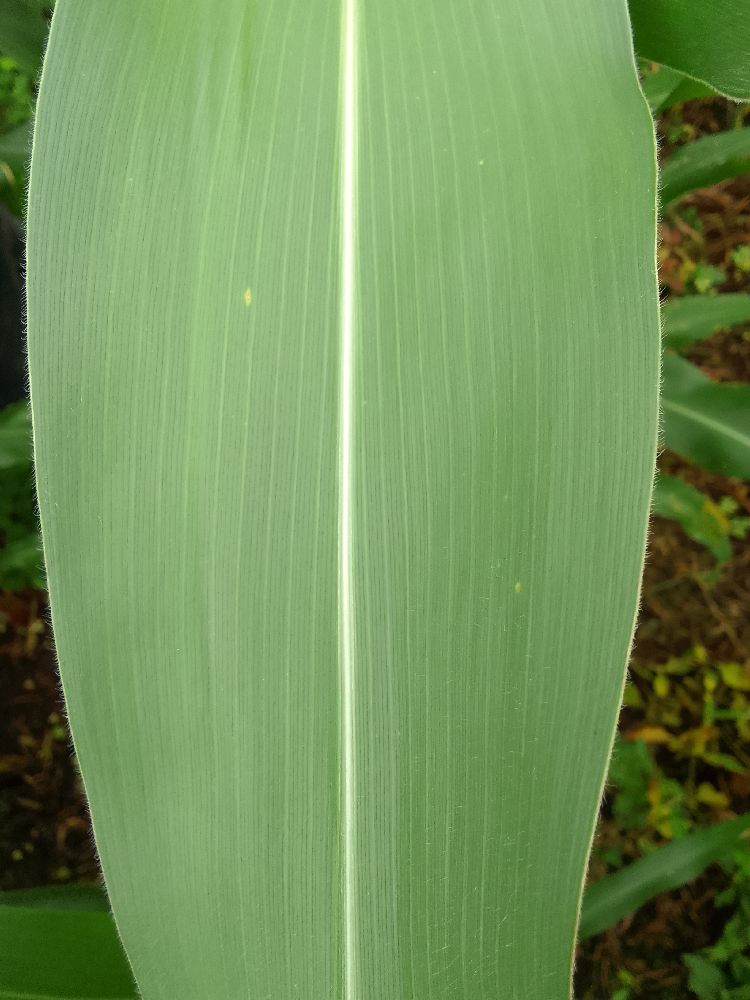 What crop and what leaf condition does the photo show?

maize, healthy
